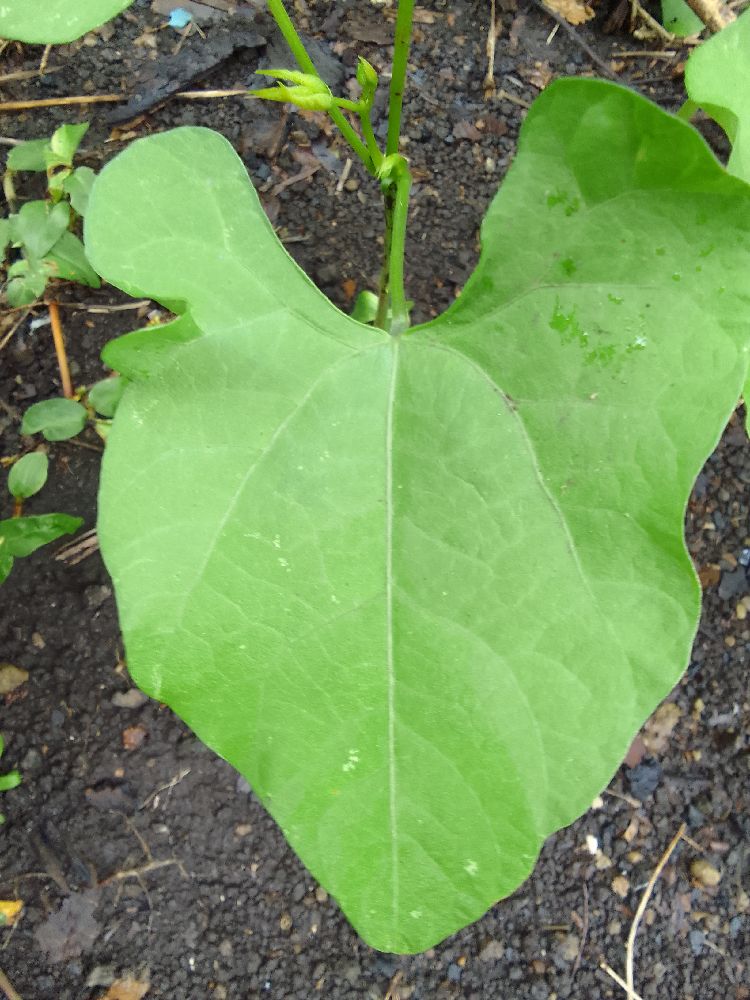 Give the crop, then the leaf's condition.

common bean, healthy
